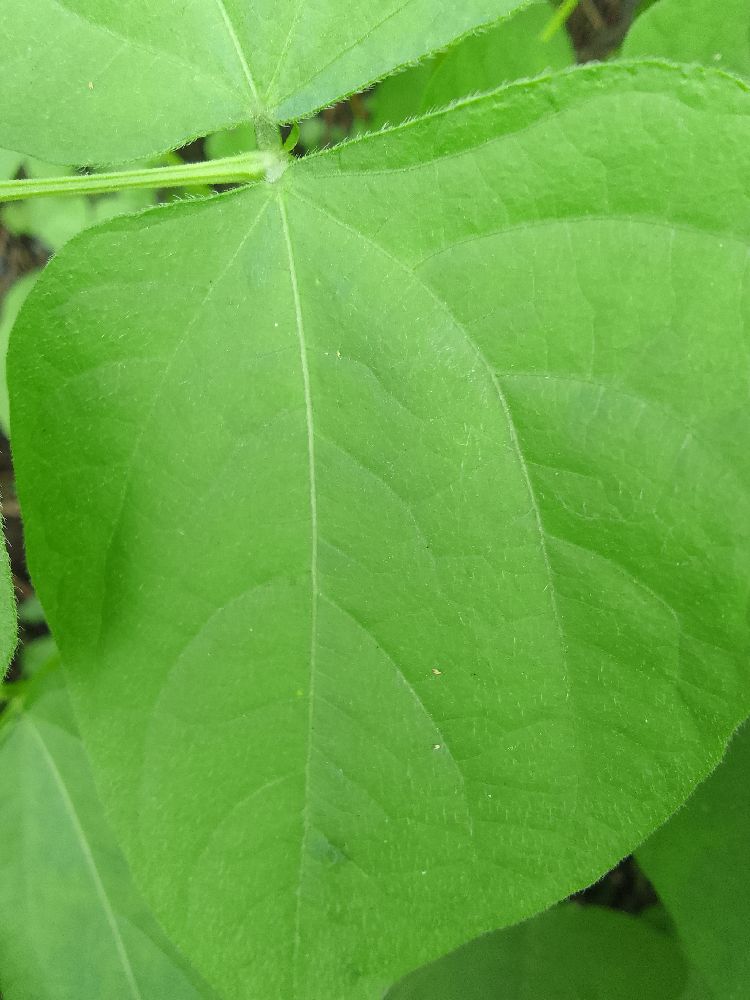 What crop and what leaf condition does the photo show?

common bean, healthy
